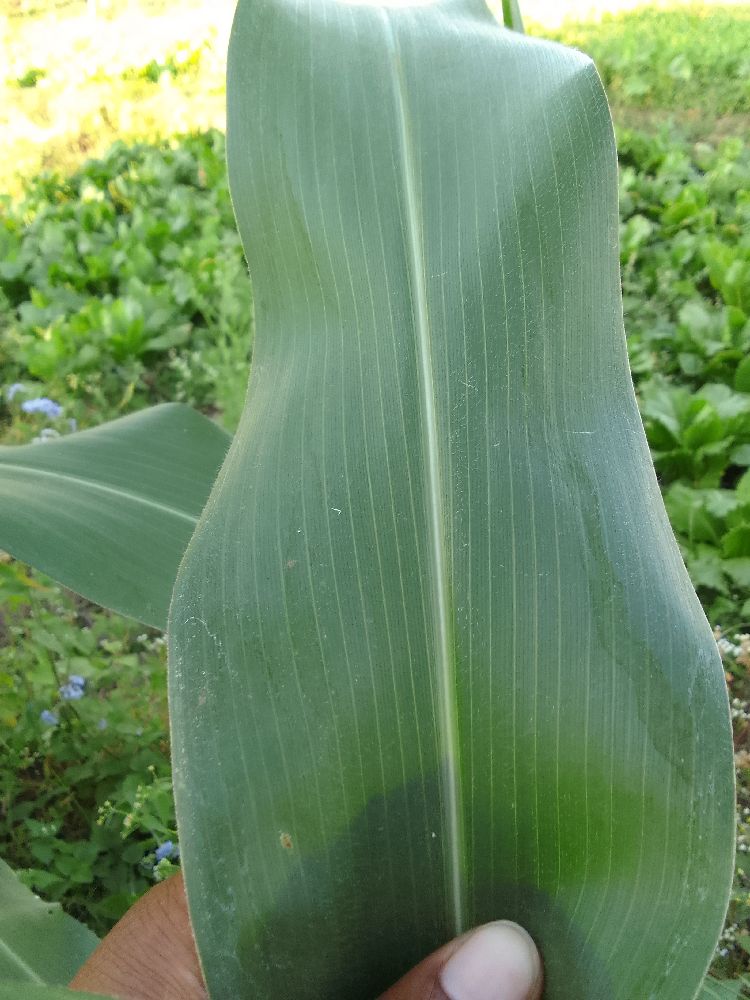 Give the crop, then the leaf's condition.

maize, healthy
